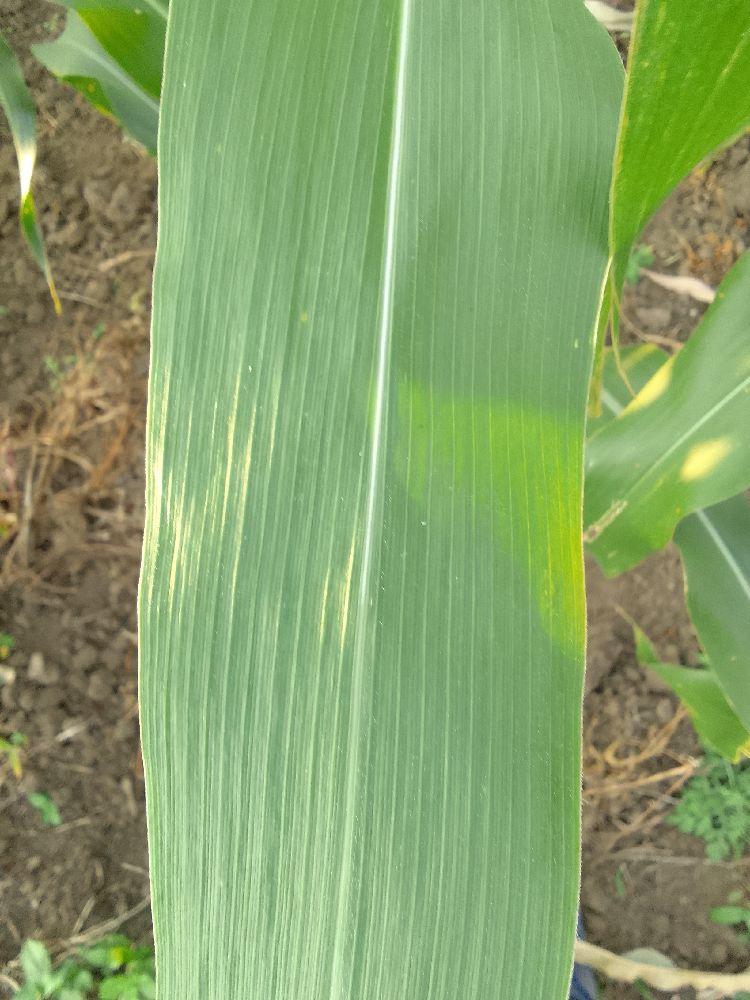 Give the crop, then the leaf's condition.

maize, healthy
